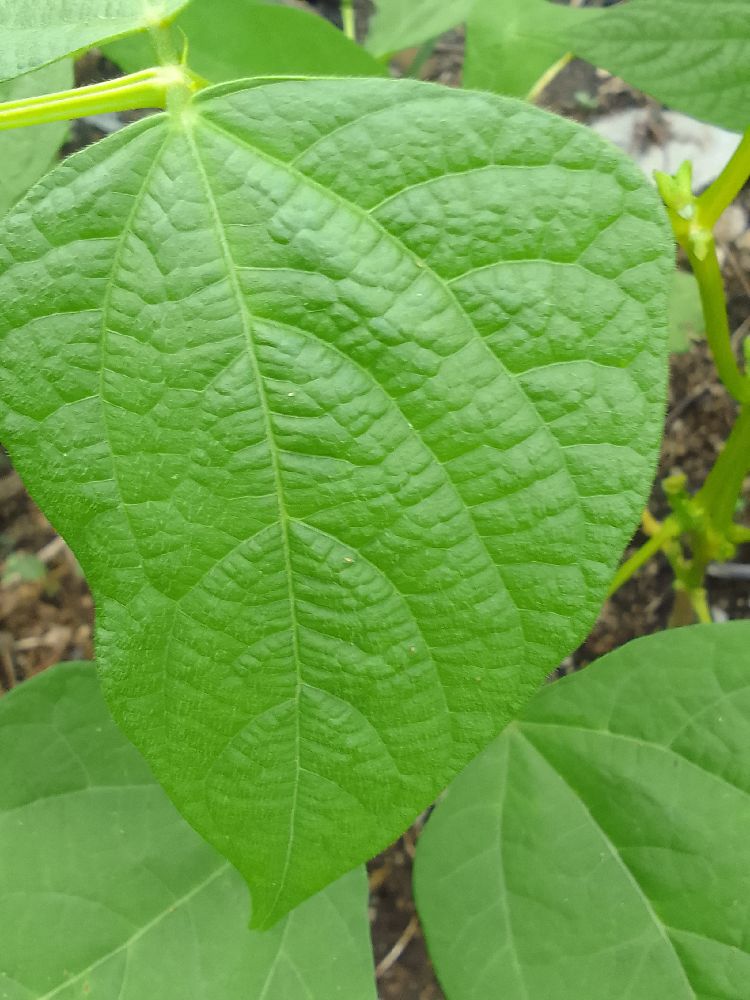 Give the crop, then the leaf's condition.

common bean, healthy
